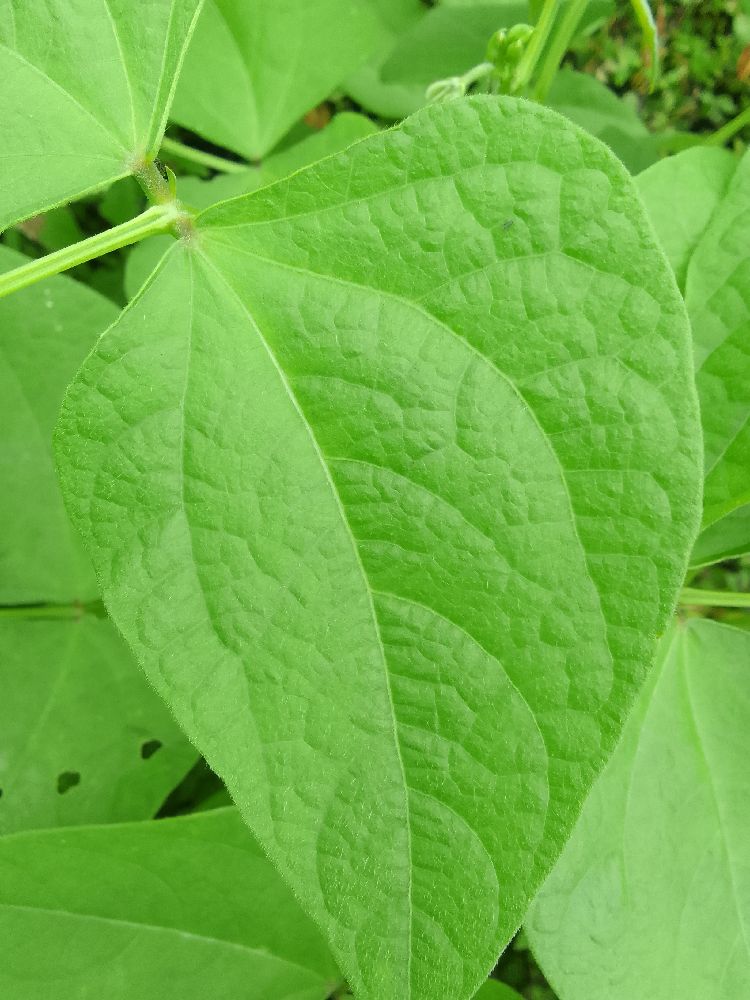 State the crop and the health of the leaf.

common bean, healthy
